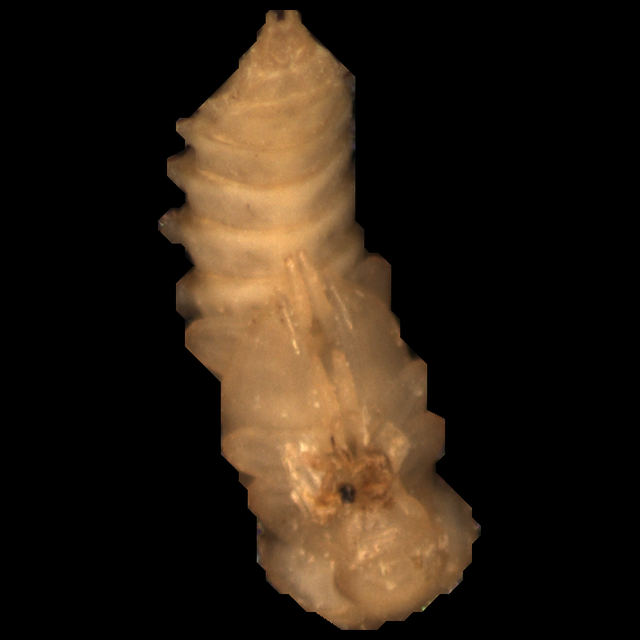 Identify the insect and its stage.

mealworm pupa
